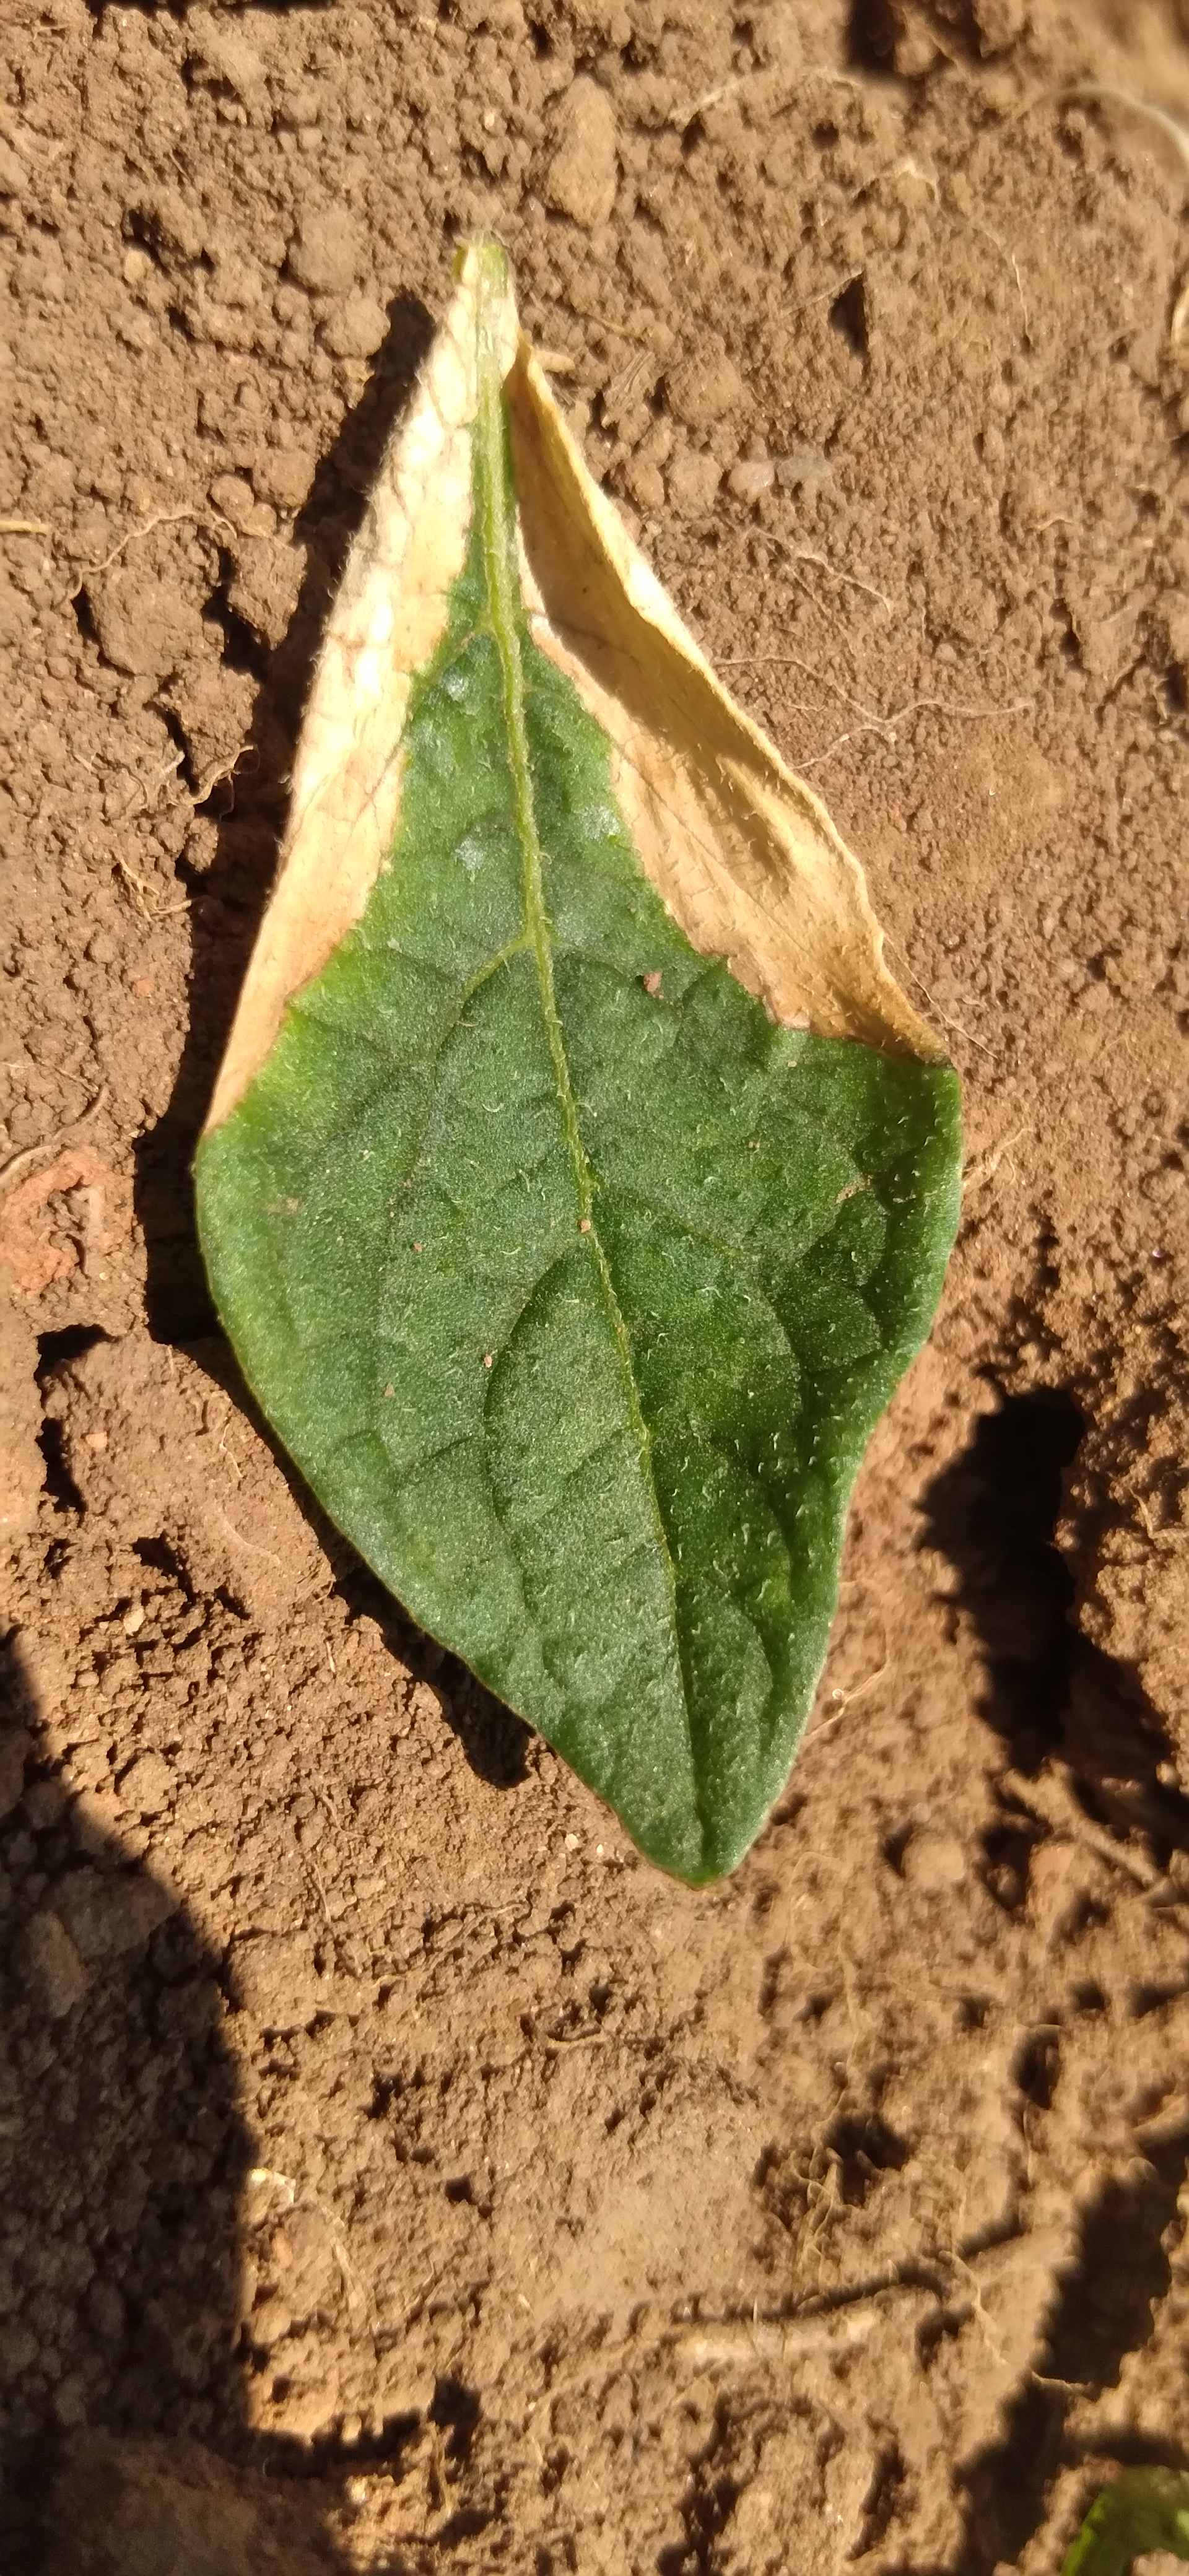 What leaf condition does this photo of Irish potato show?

early blight
